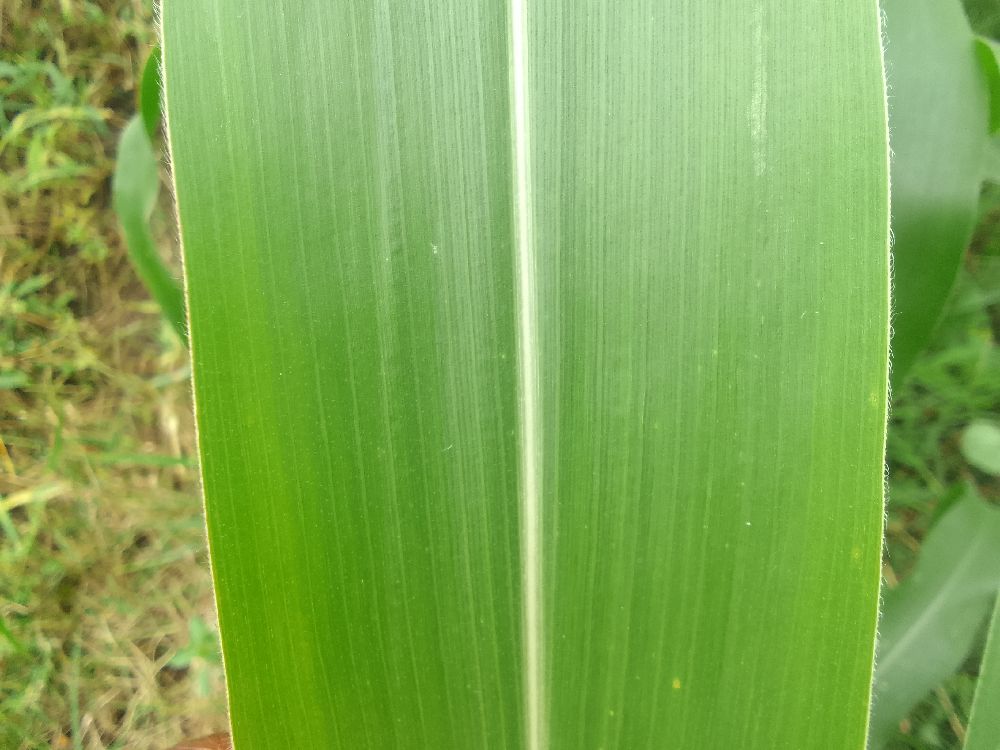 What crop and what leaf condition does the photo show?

maize, healthy
